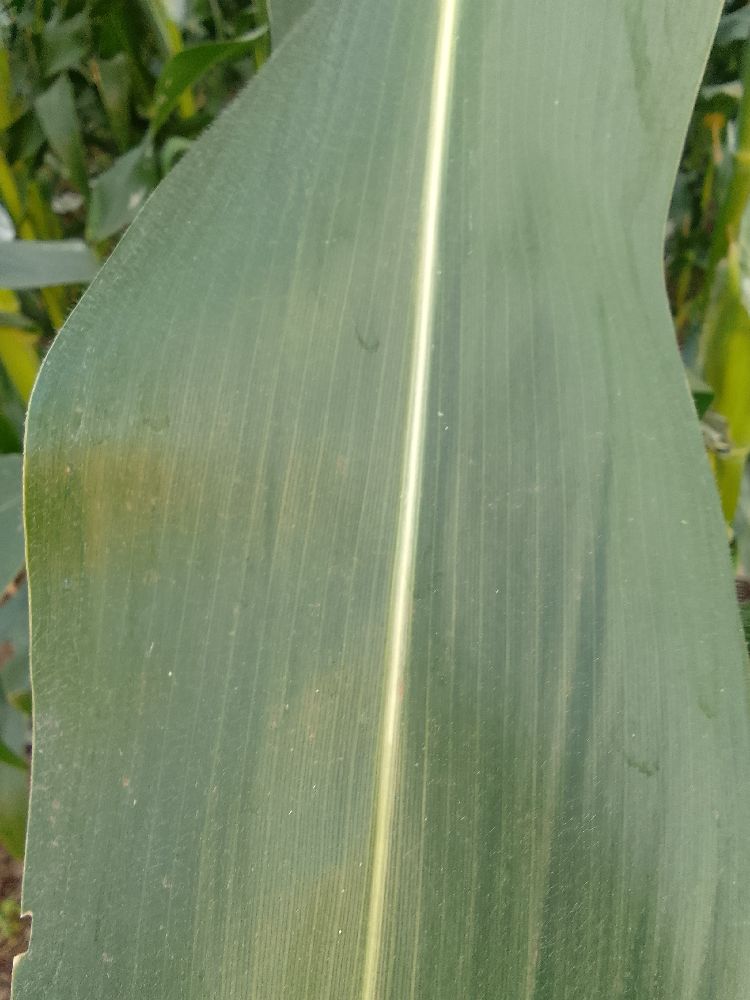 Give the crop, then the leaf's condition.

maize, healthy
